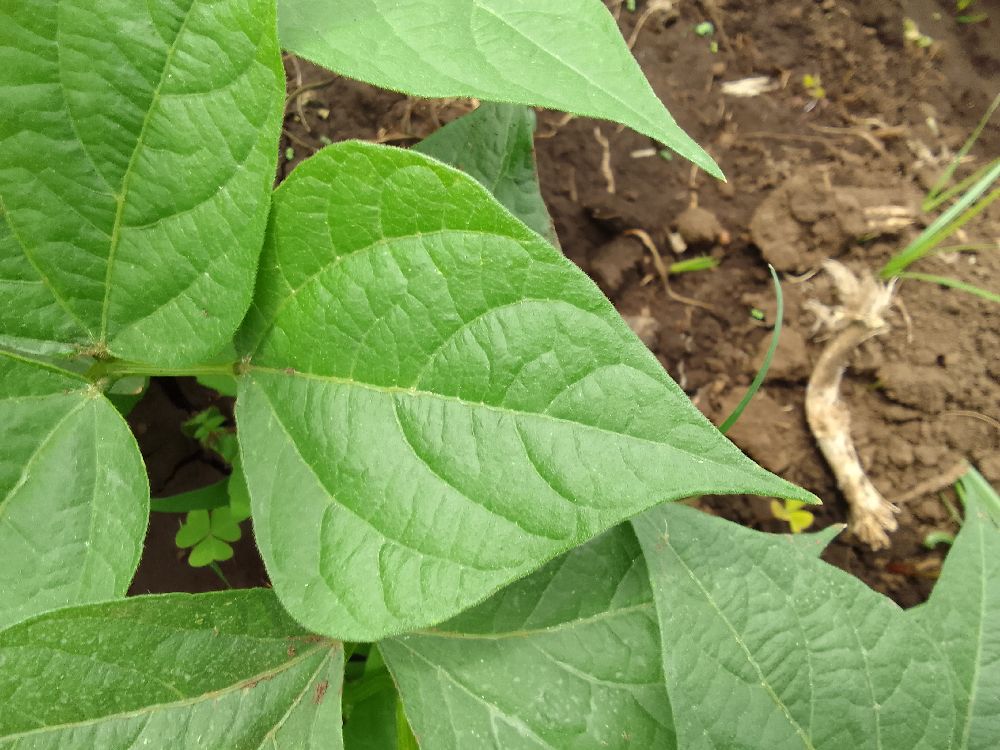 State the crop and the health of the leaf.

common bean, healthy
